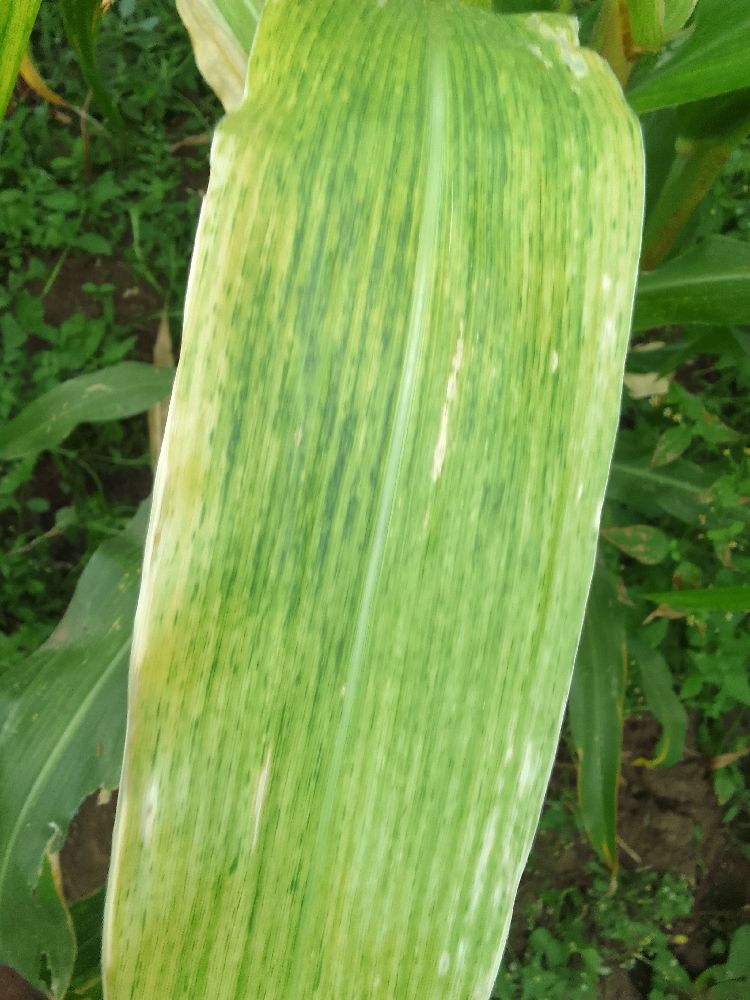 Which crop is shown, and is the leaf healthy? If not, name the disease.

maize, maize lethal necrosis
